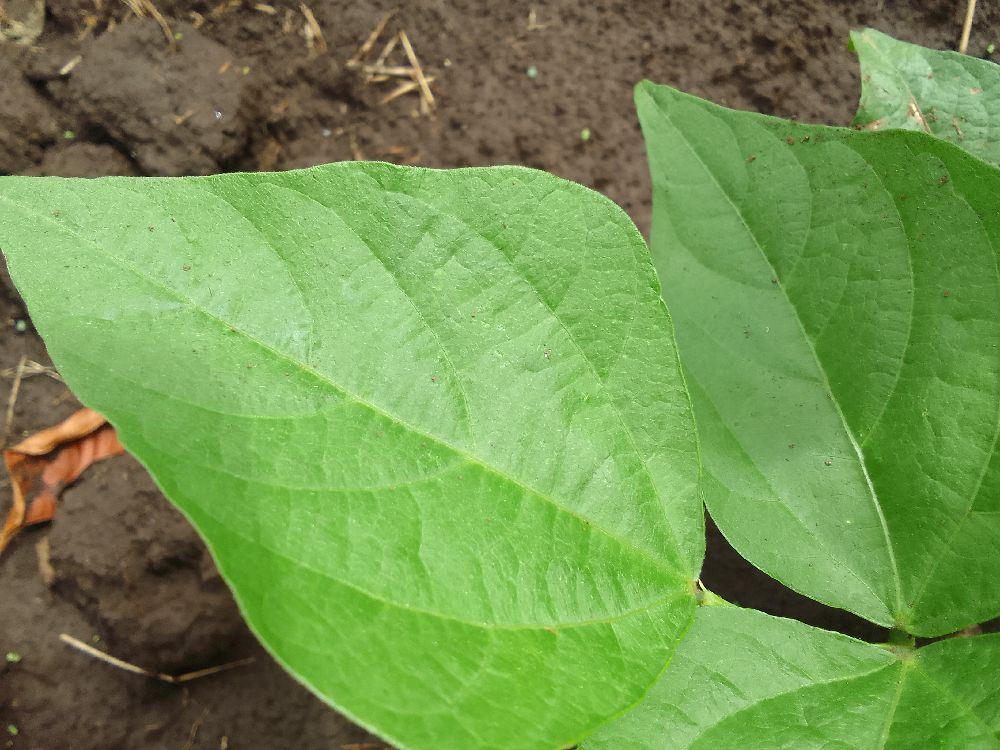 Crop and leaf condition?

common bean, healthy
